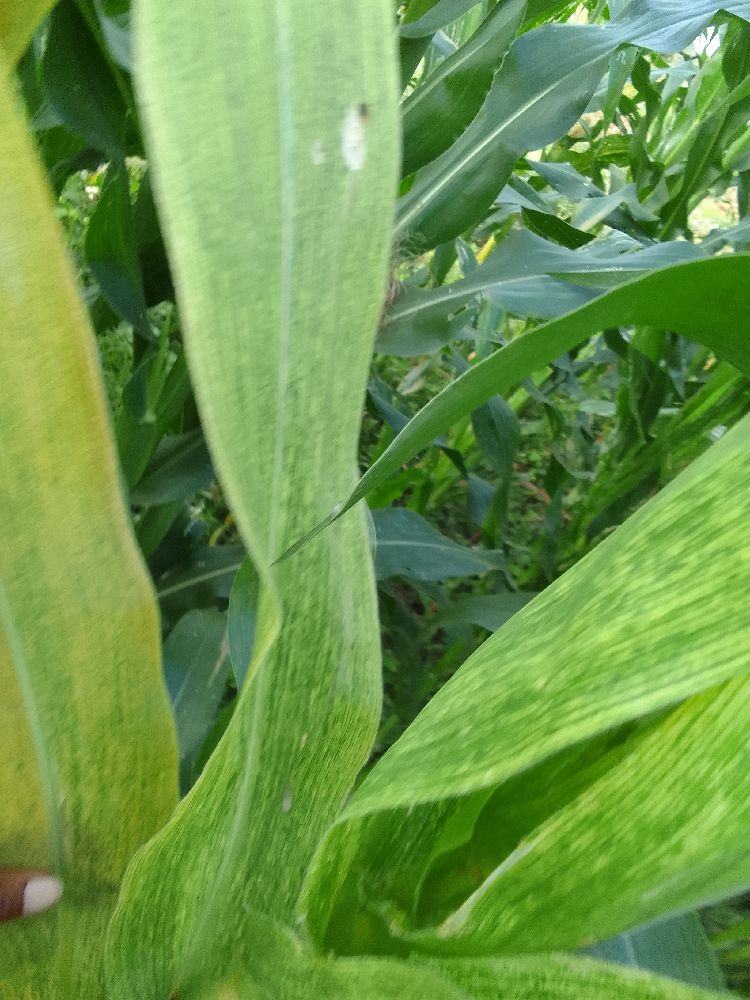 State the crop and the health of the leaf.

maize, maize lethal necrosis
